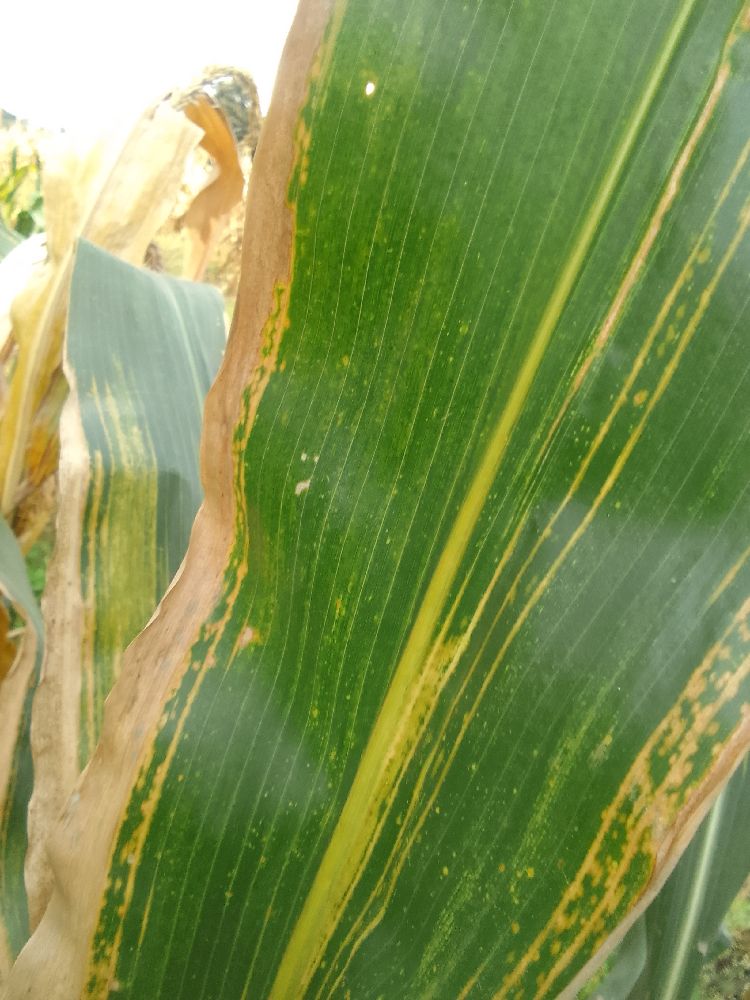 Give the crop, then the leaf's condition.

maize, maize lethal necrosis
